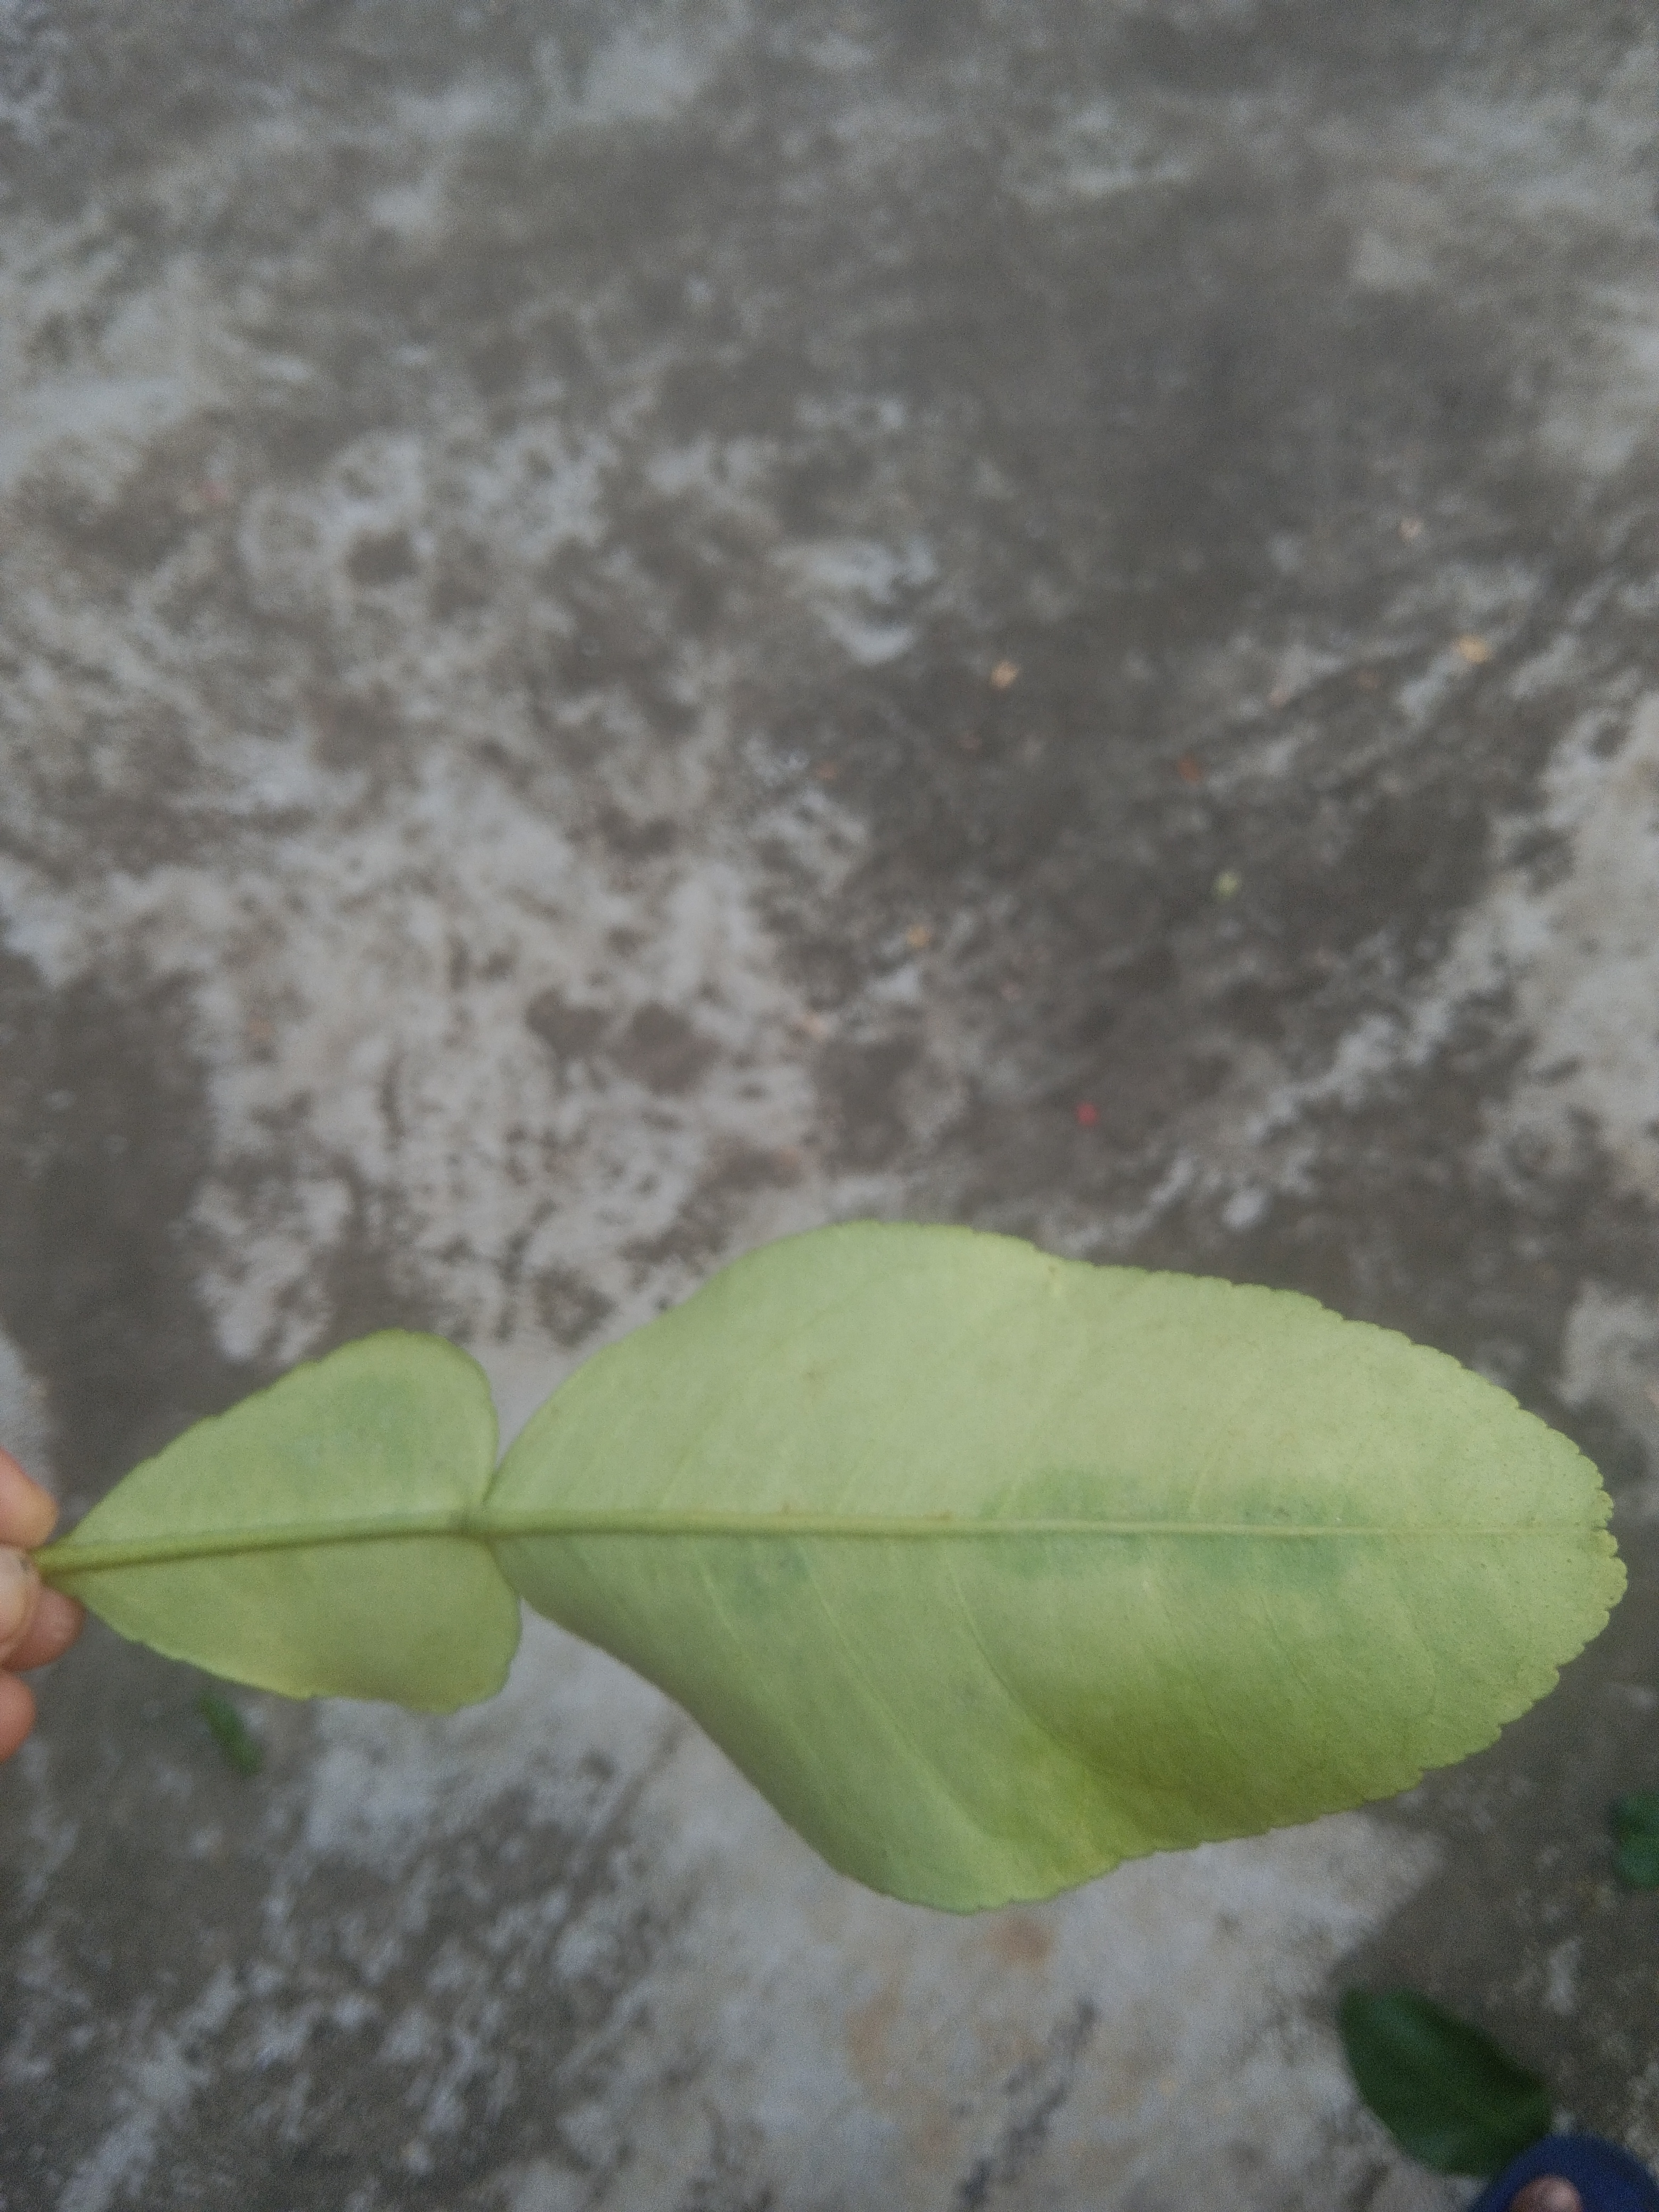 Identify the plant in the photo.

lemon
